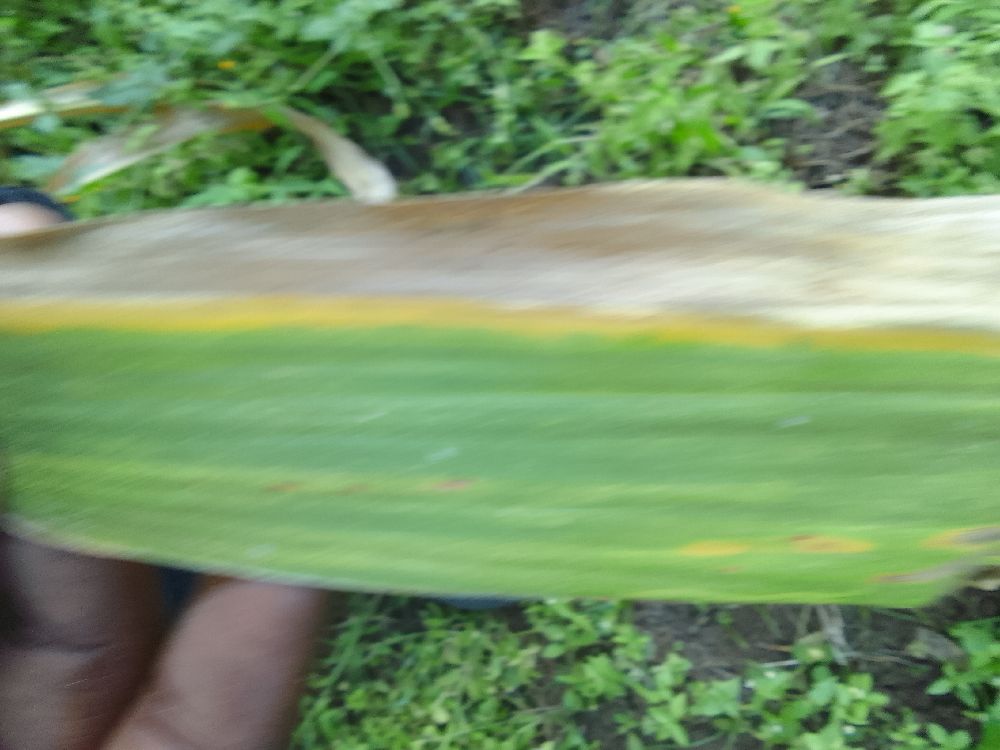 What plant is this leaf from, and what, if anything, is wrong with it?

maize, maize lethal necrosis
